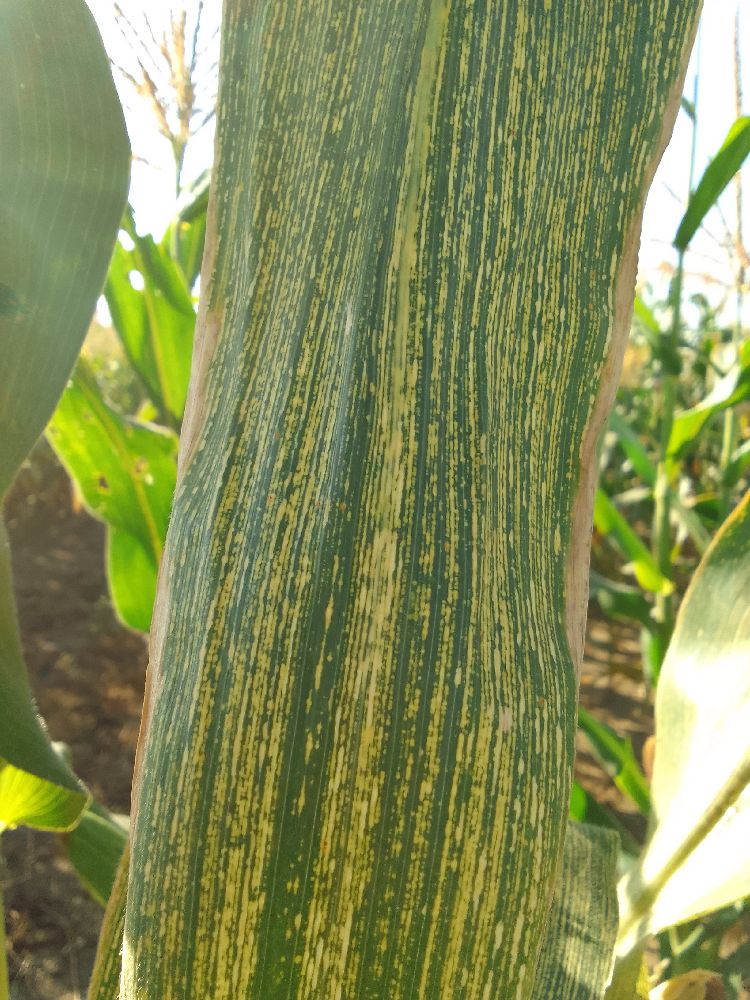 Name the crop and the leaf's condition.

maize, maize streak virus
